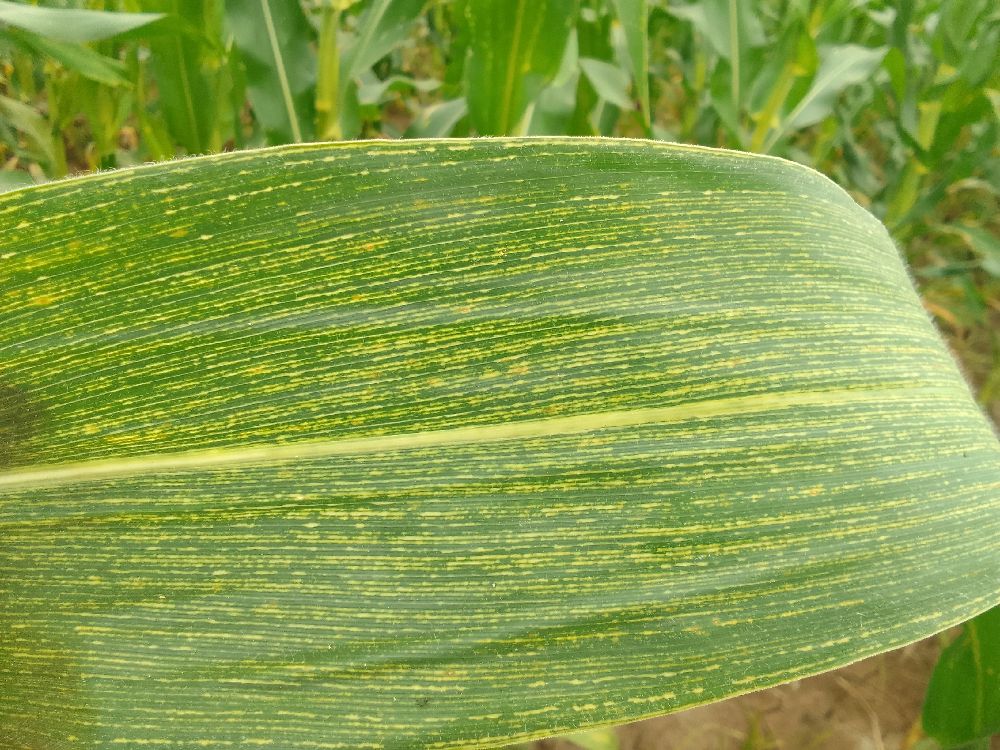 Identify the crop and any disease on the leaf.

maize, maize streak virus
